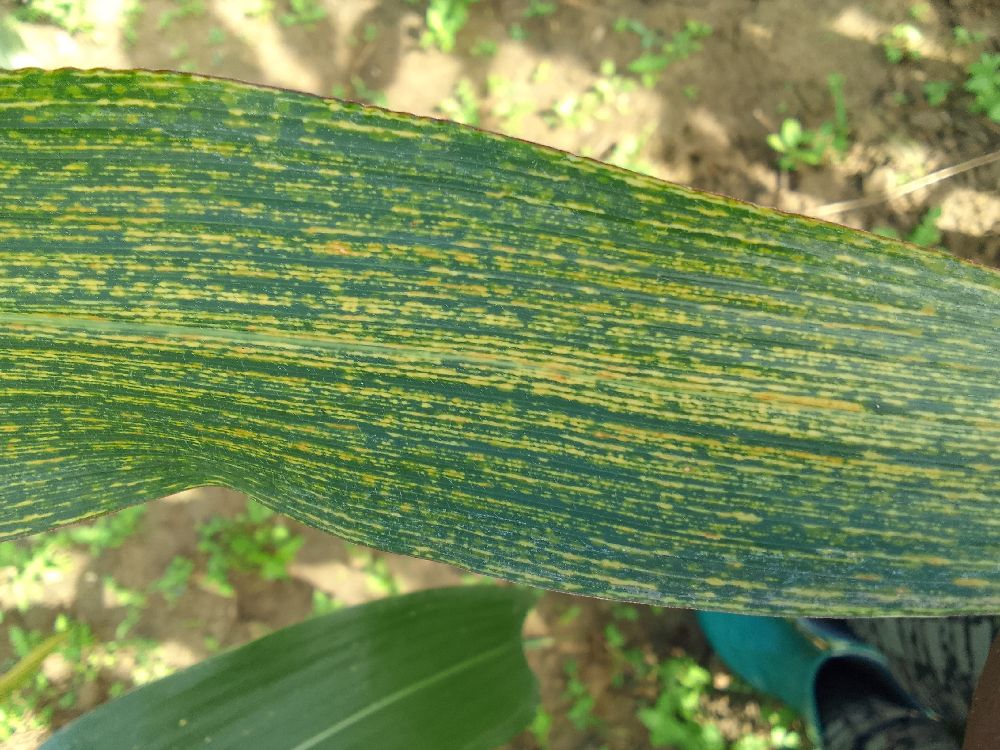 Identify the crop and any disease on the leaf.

maize, maize streak virus
